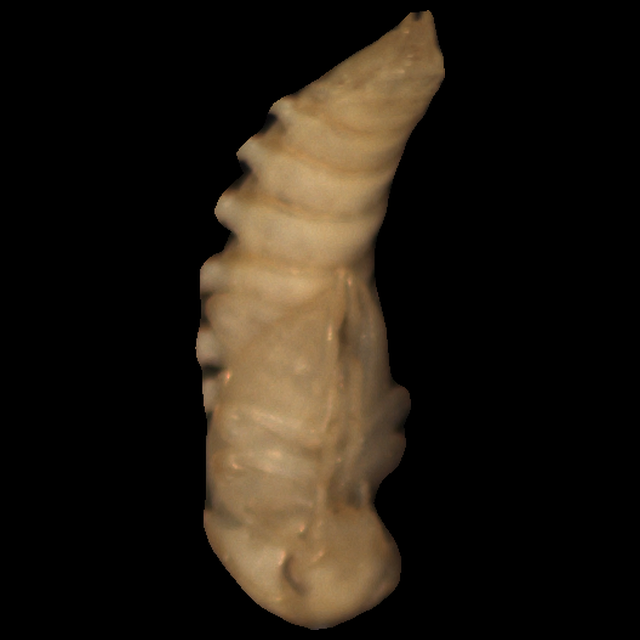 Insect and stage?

mealworm pupa
